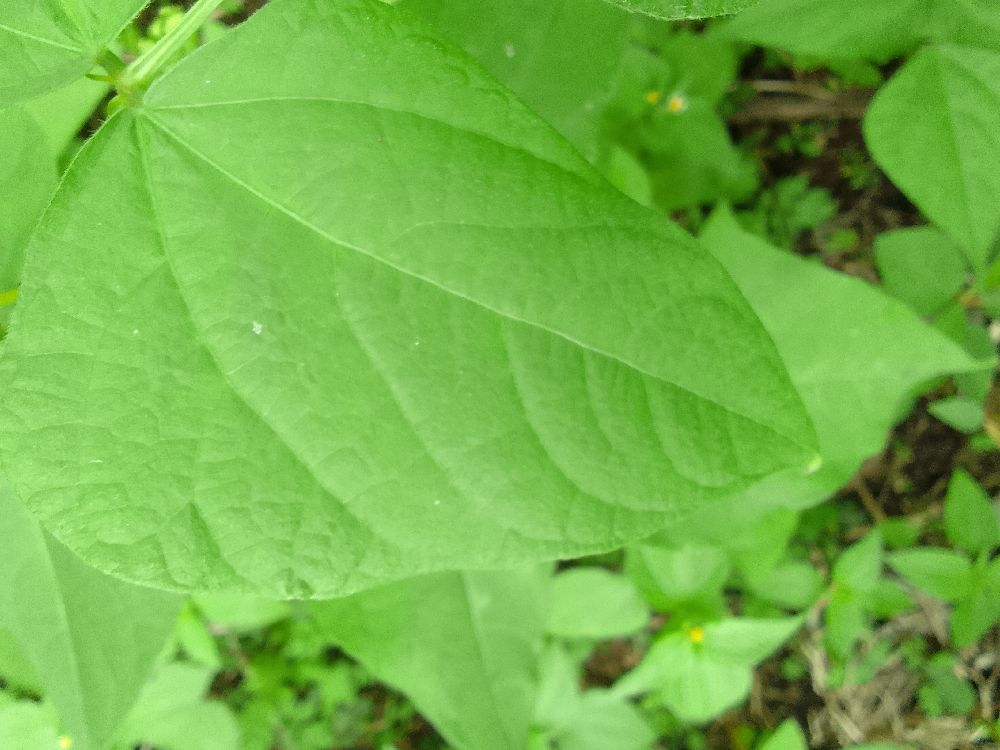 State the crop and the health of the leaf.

common bean, healthy
